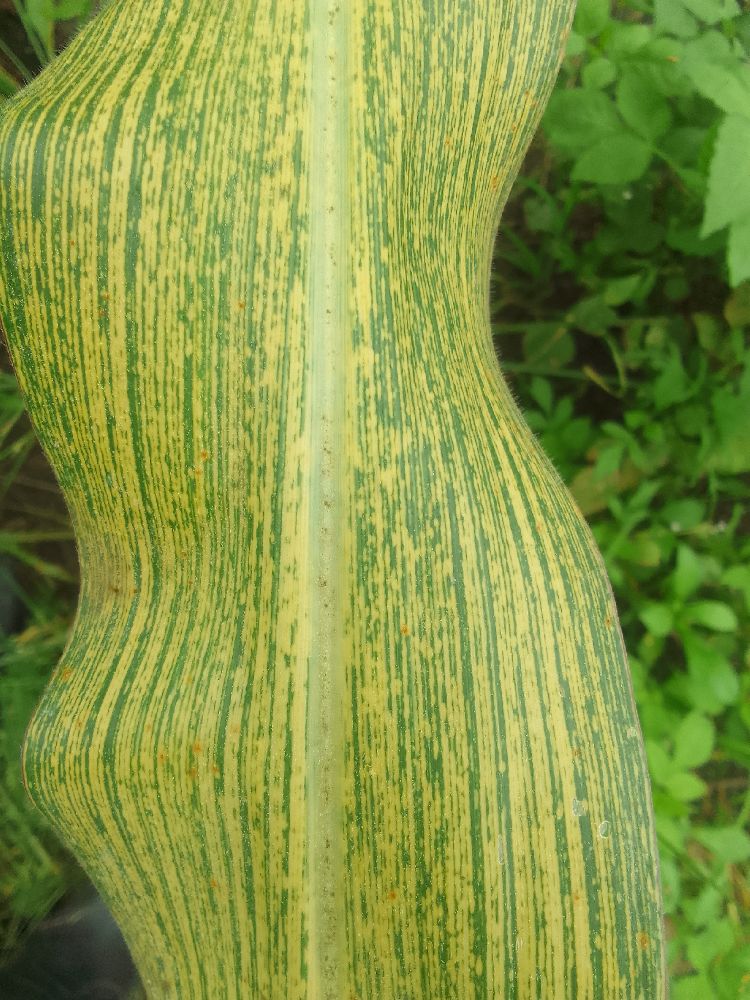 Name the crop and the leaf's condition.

maize, maize streak virus
